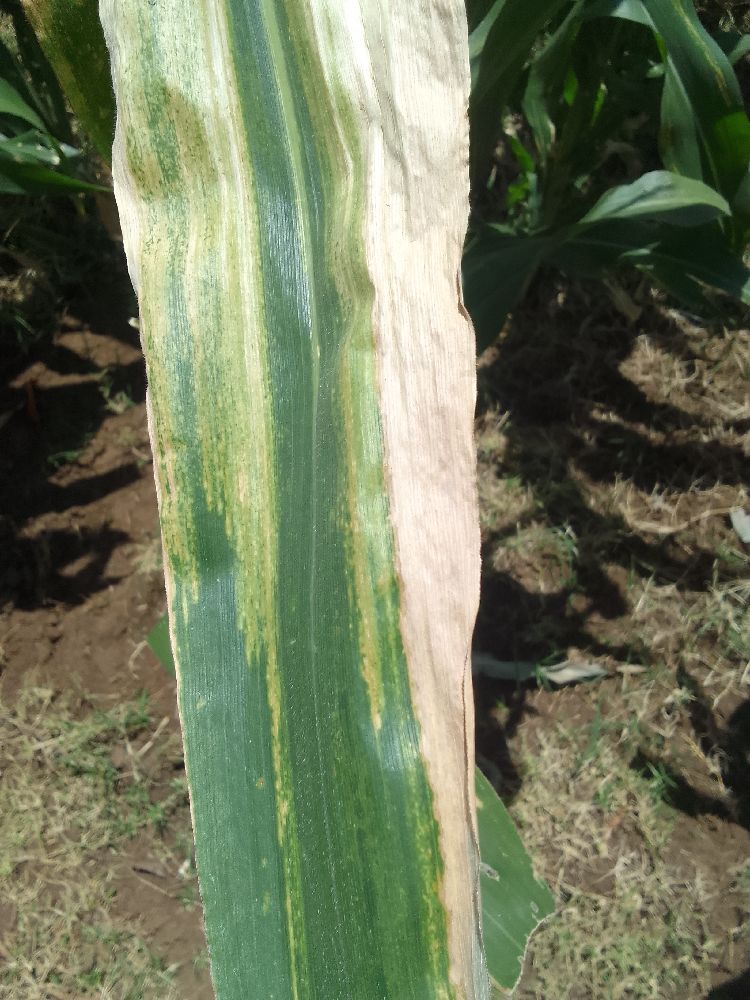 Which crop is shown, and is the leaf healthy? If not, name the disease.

maize, maize lethal necrosis
